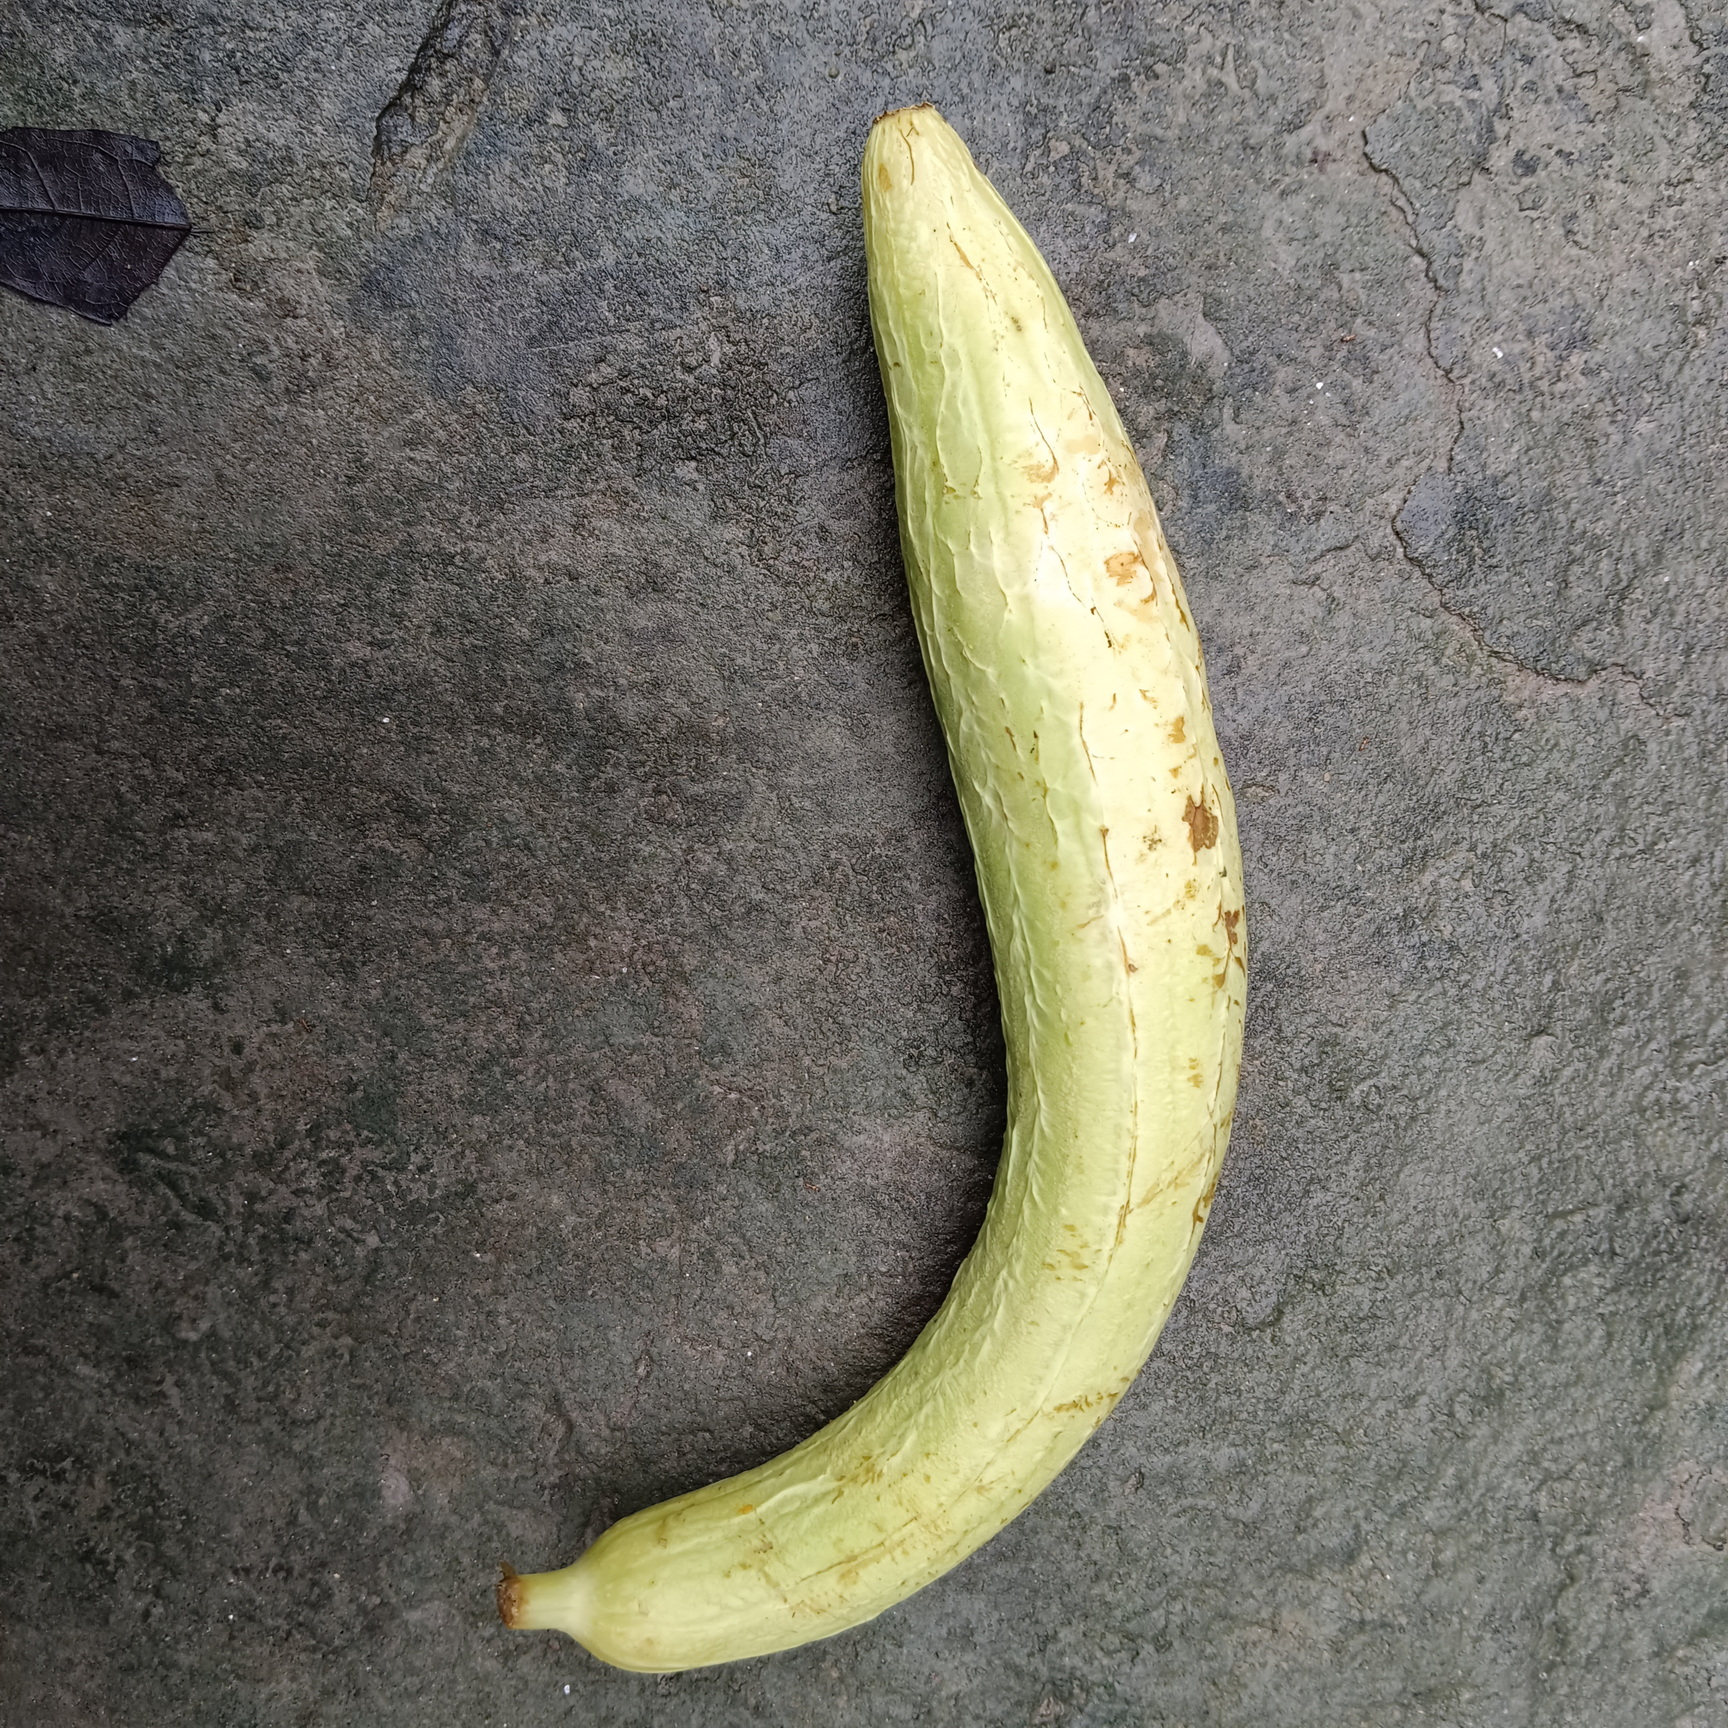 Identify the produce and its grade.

luffa, fresh
